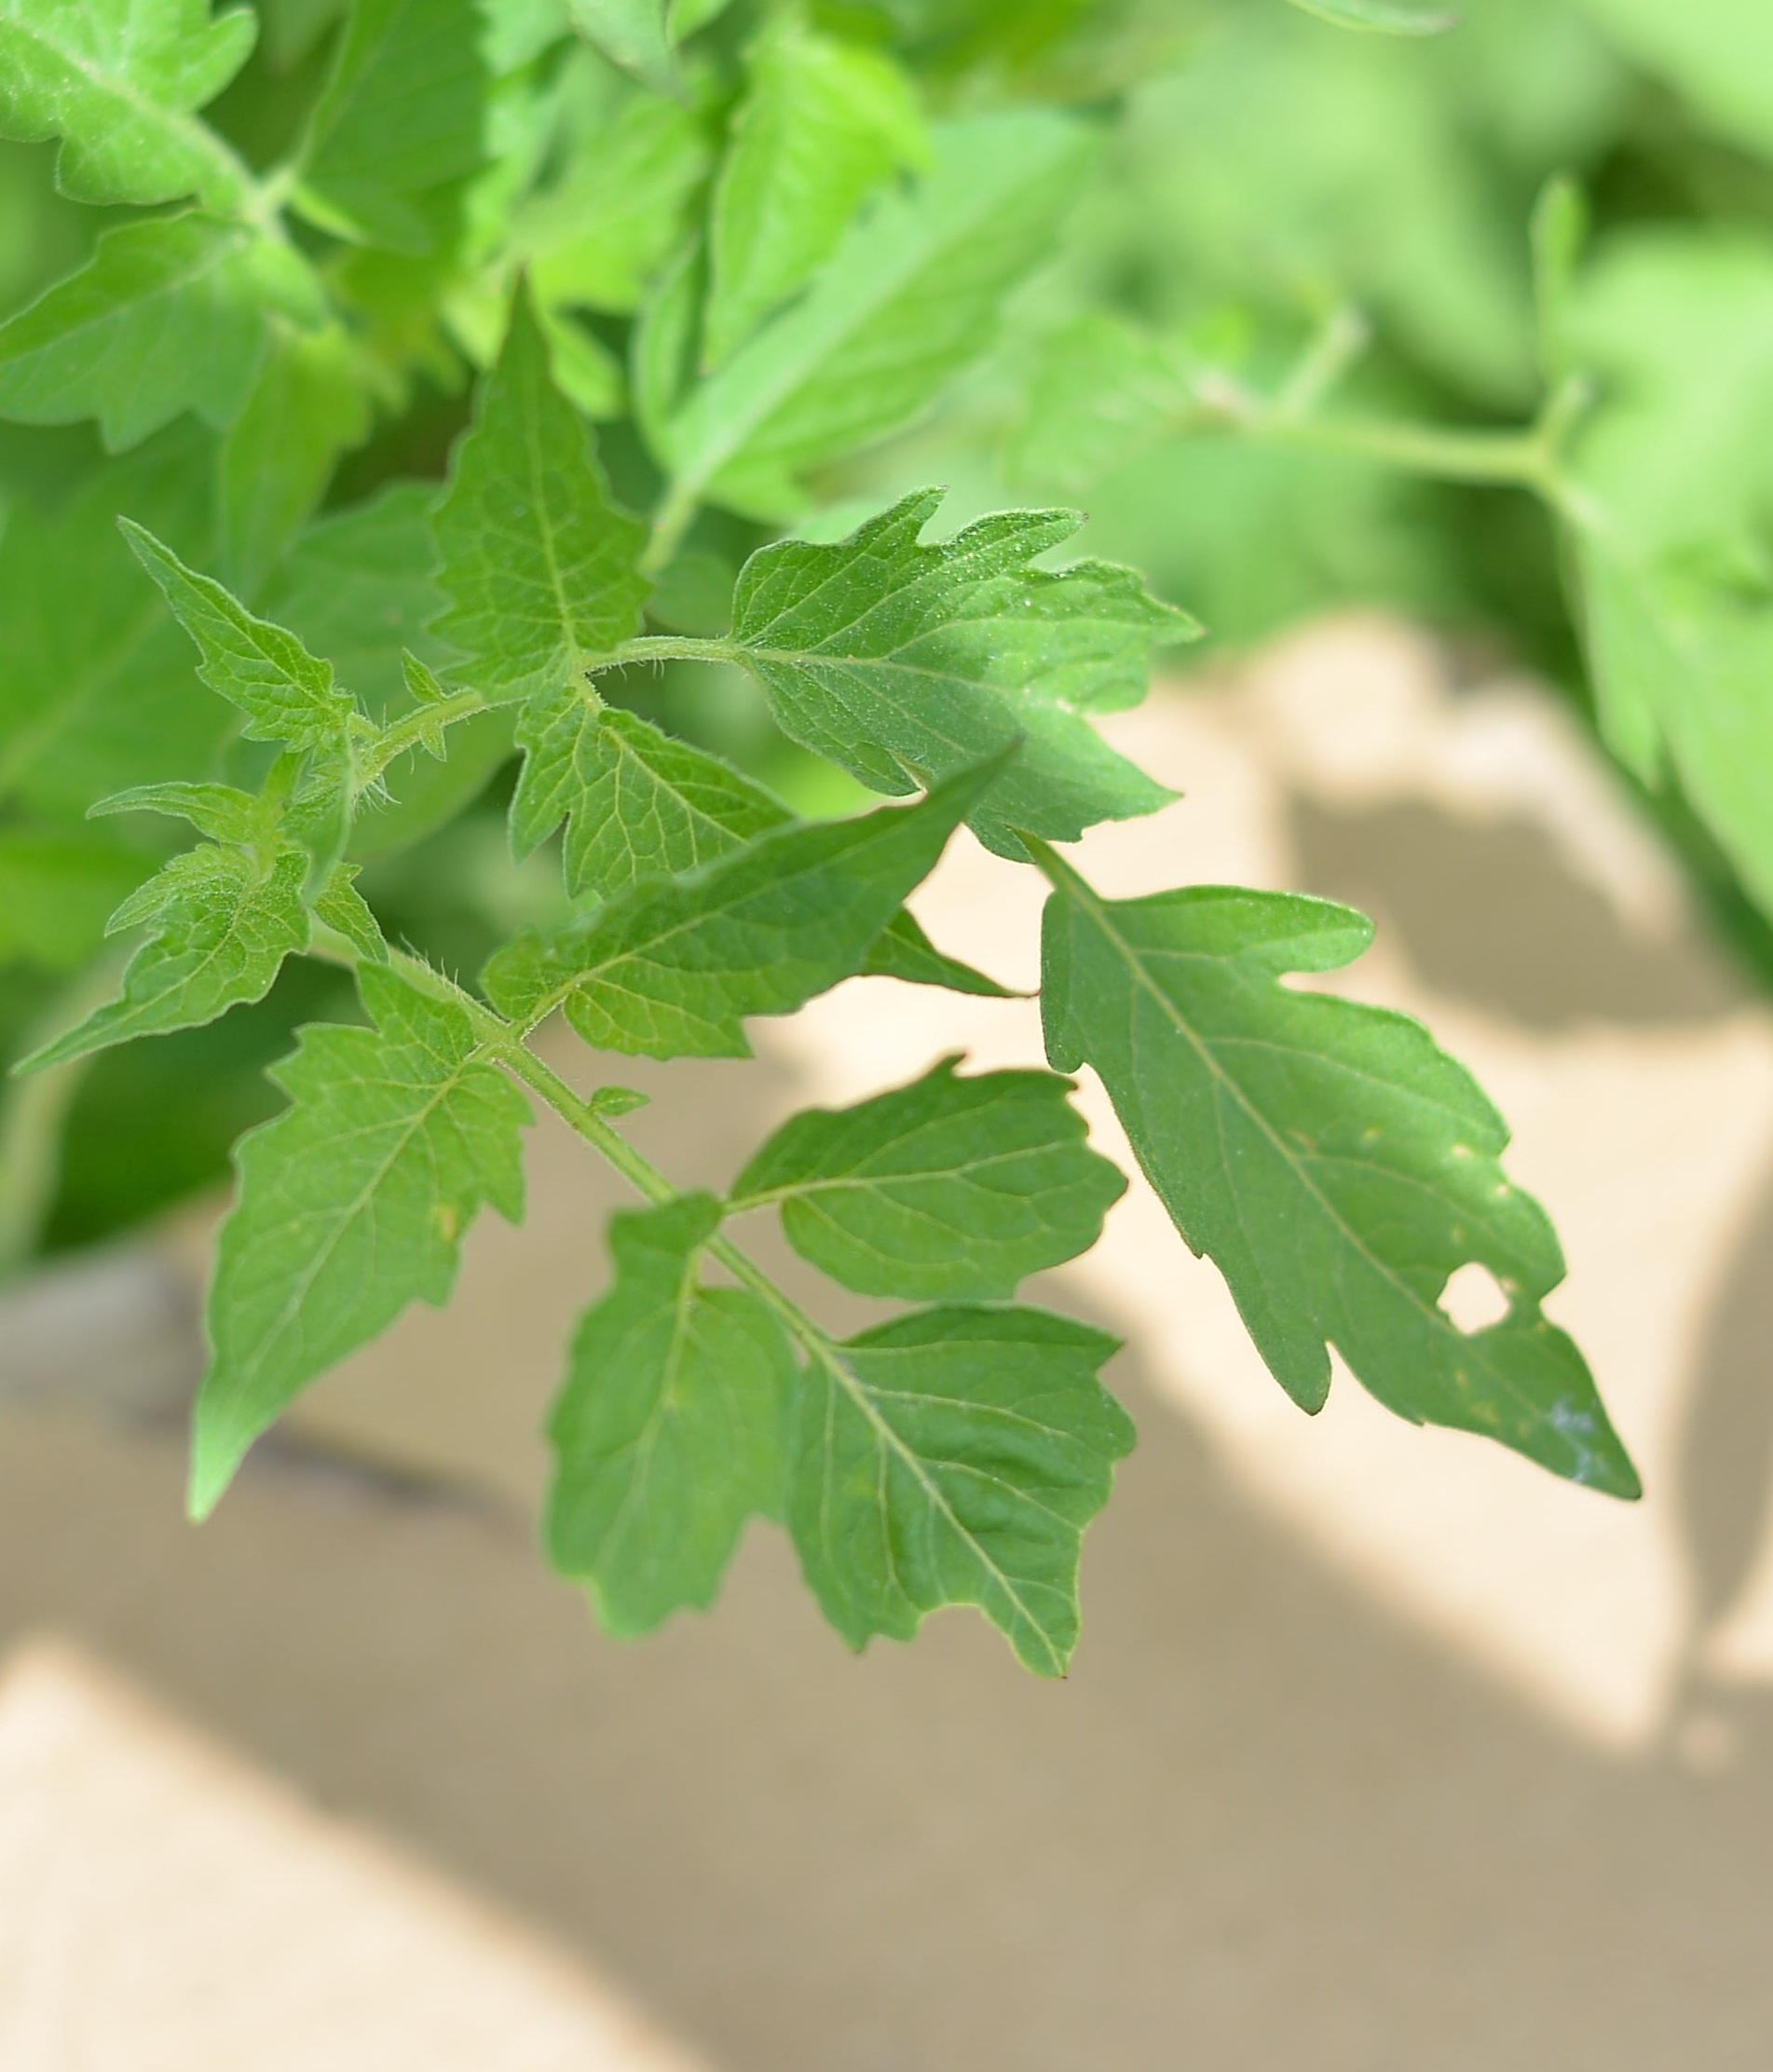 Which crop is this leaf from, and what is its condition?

tomato, infected
